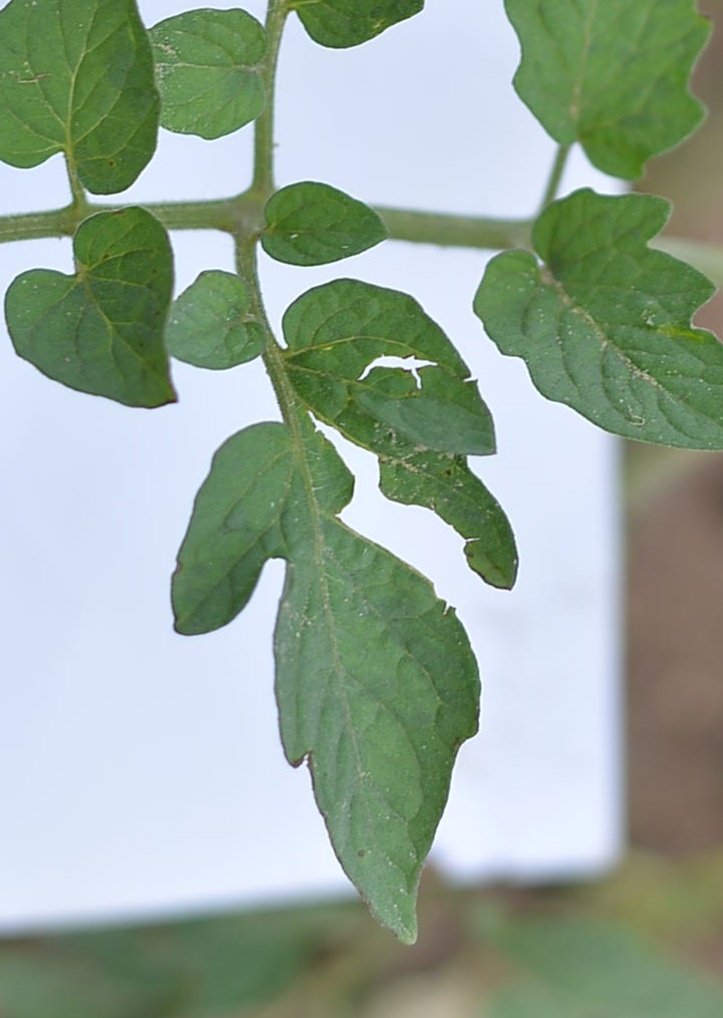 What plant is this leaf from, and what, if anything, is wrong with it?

tomato, healthy
